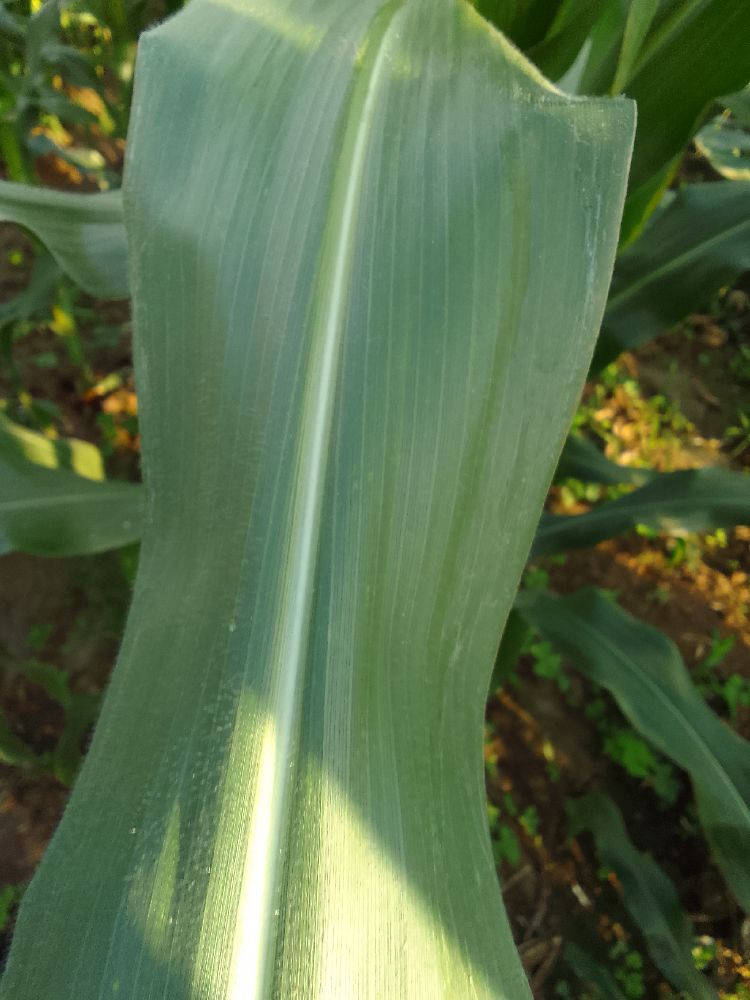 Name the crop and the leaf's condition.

maize, healthy
